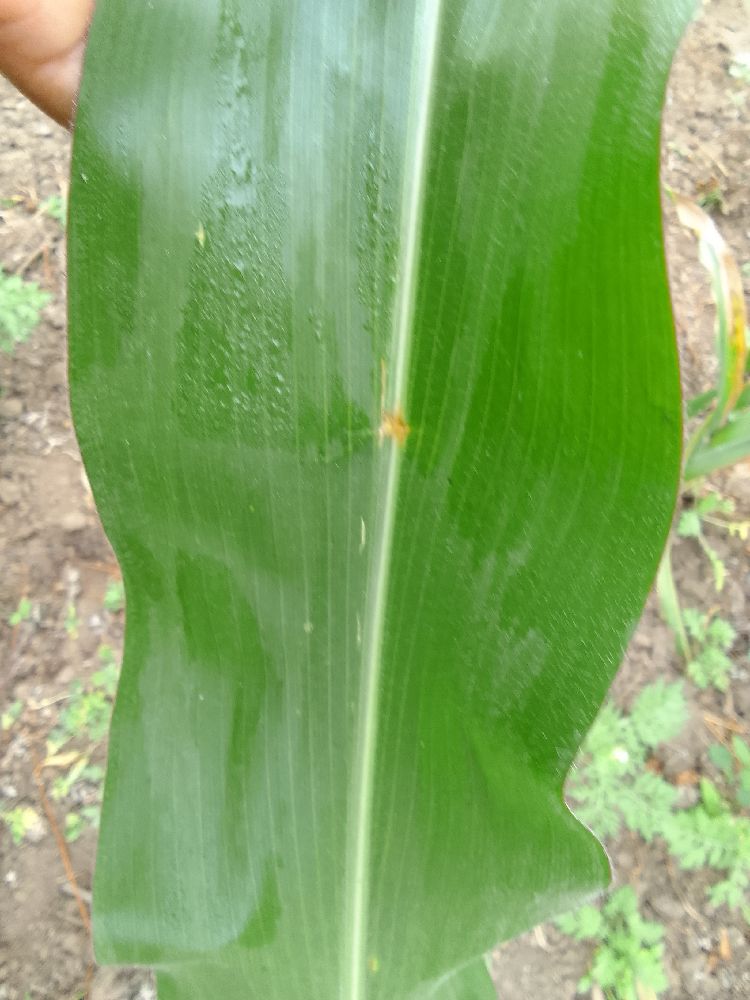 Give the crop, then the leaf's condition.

maize, healthy
